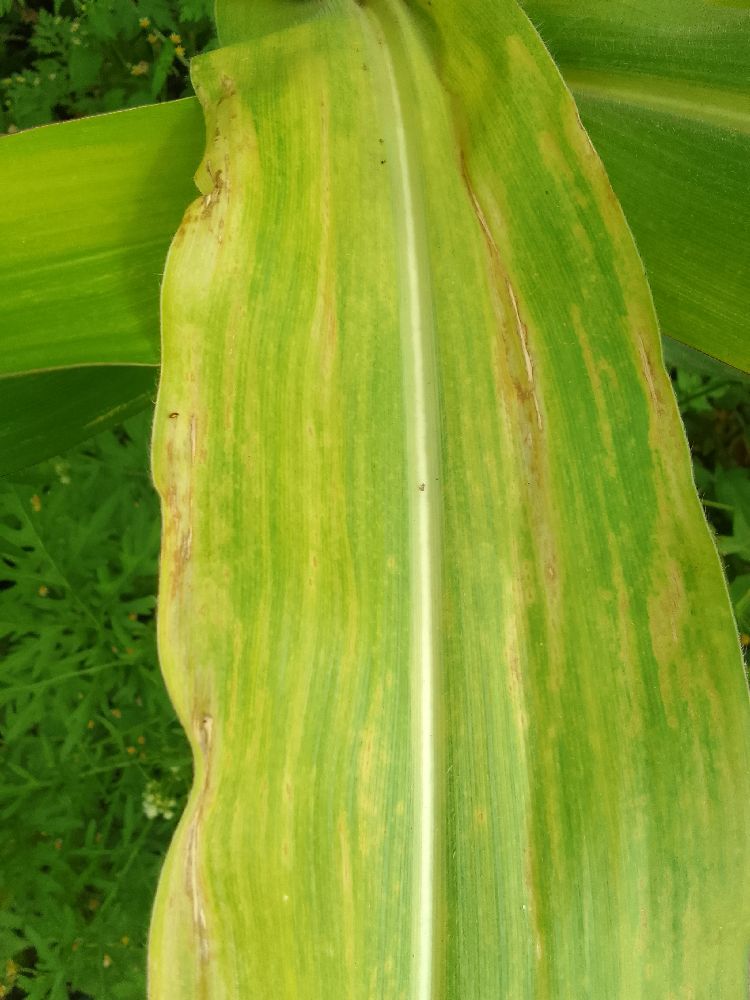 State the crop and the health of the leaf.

maize, maize lethal necrosis
